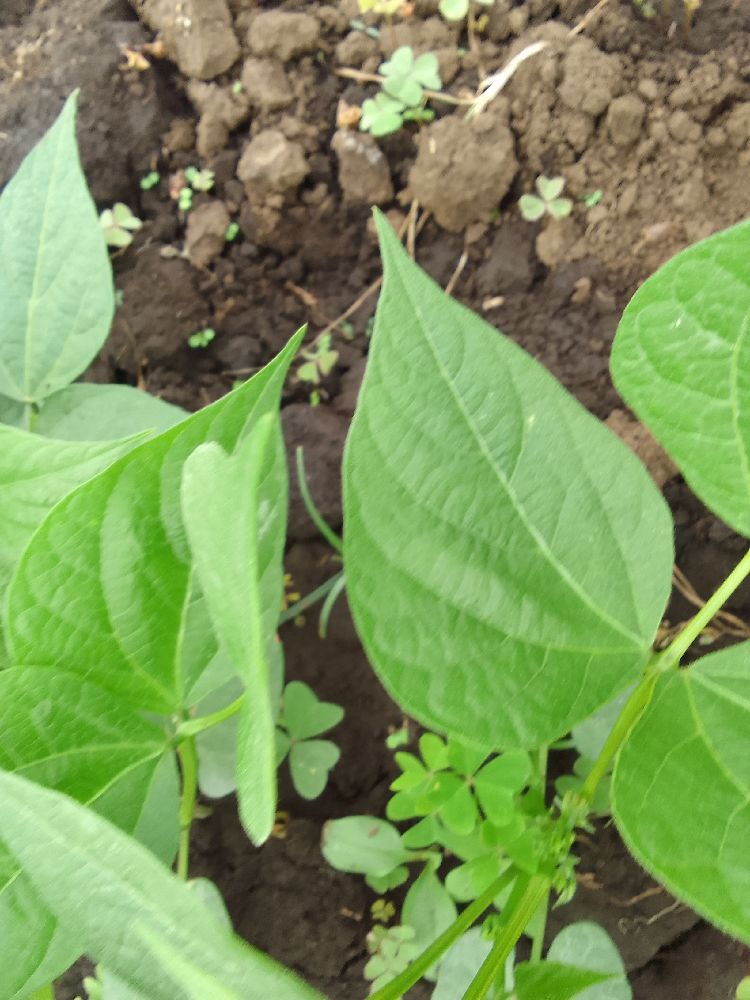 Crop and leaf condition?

common bean, healthy
